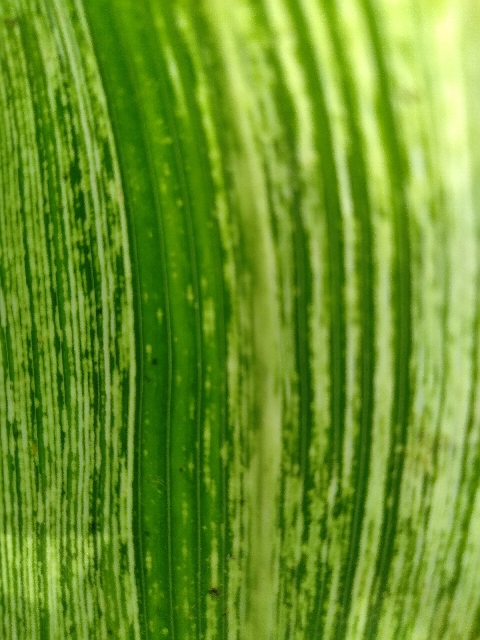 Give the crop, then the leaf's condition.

maize, maize streak virus
